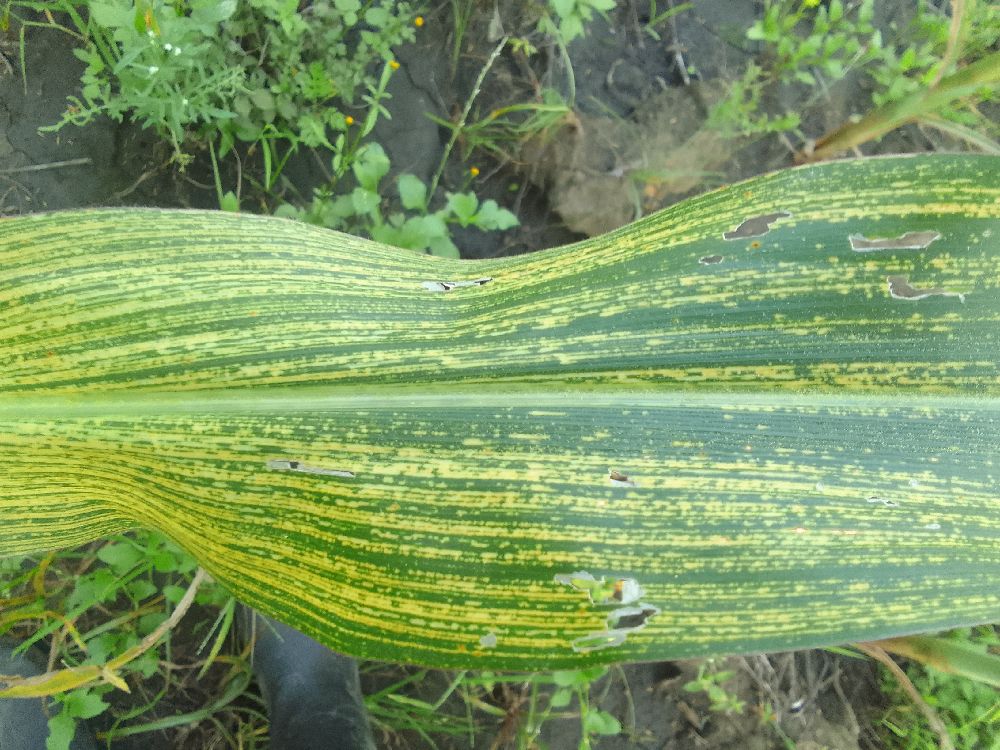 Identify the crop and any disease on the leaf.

maize, maize streak virus
